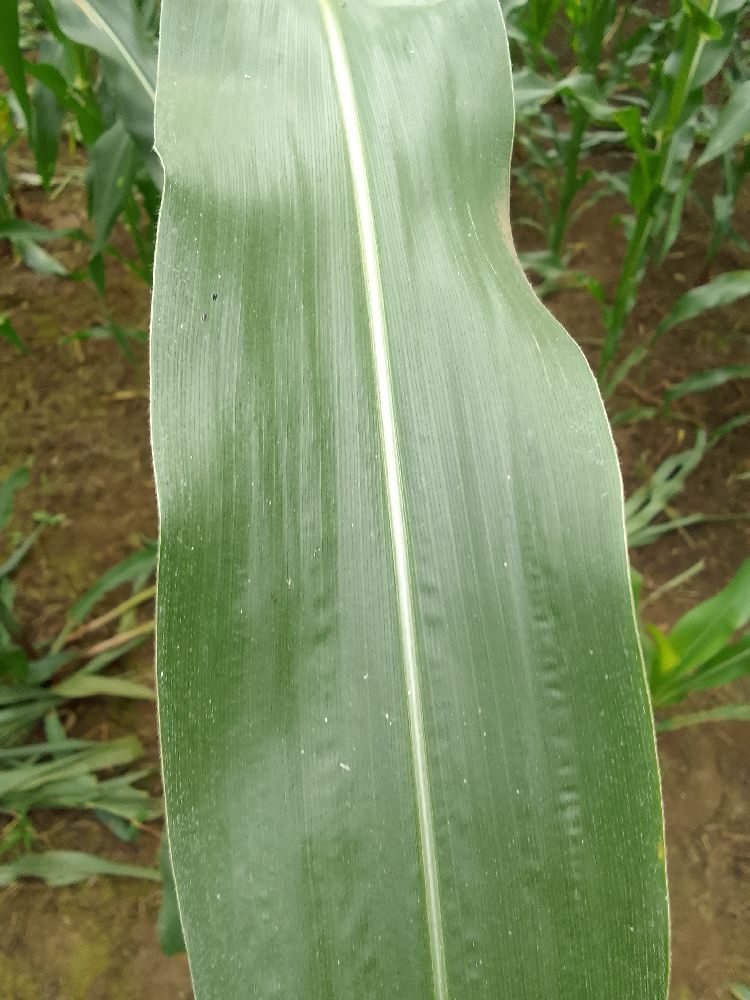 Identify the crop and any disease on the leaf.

maize, healthy
